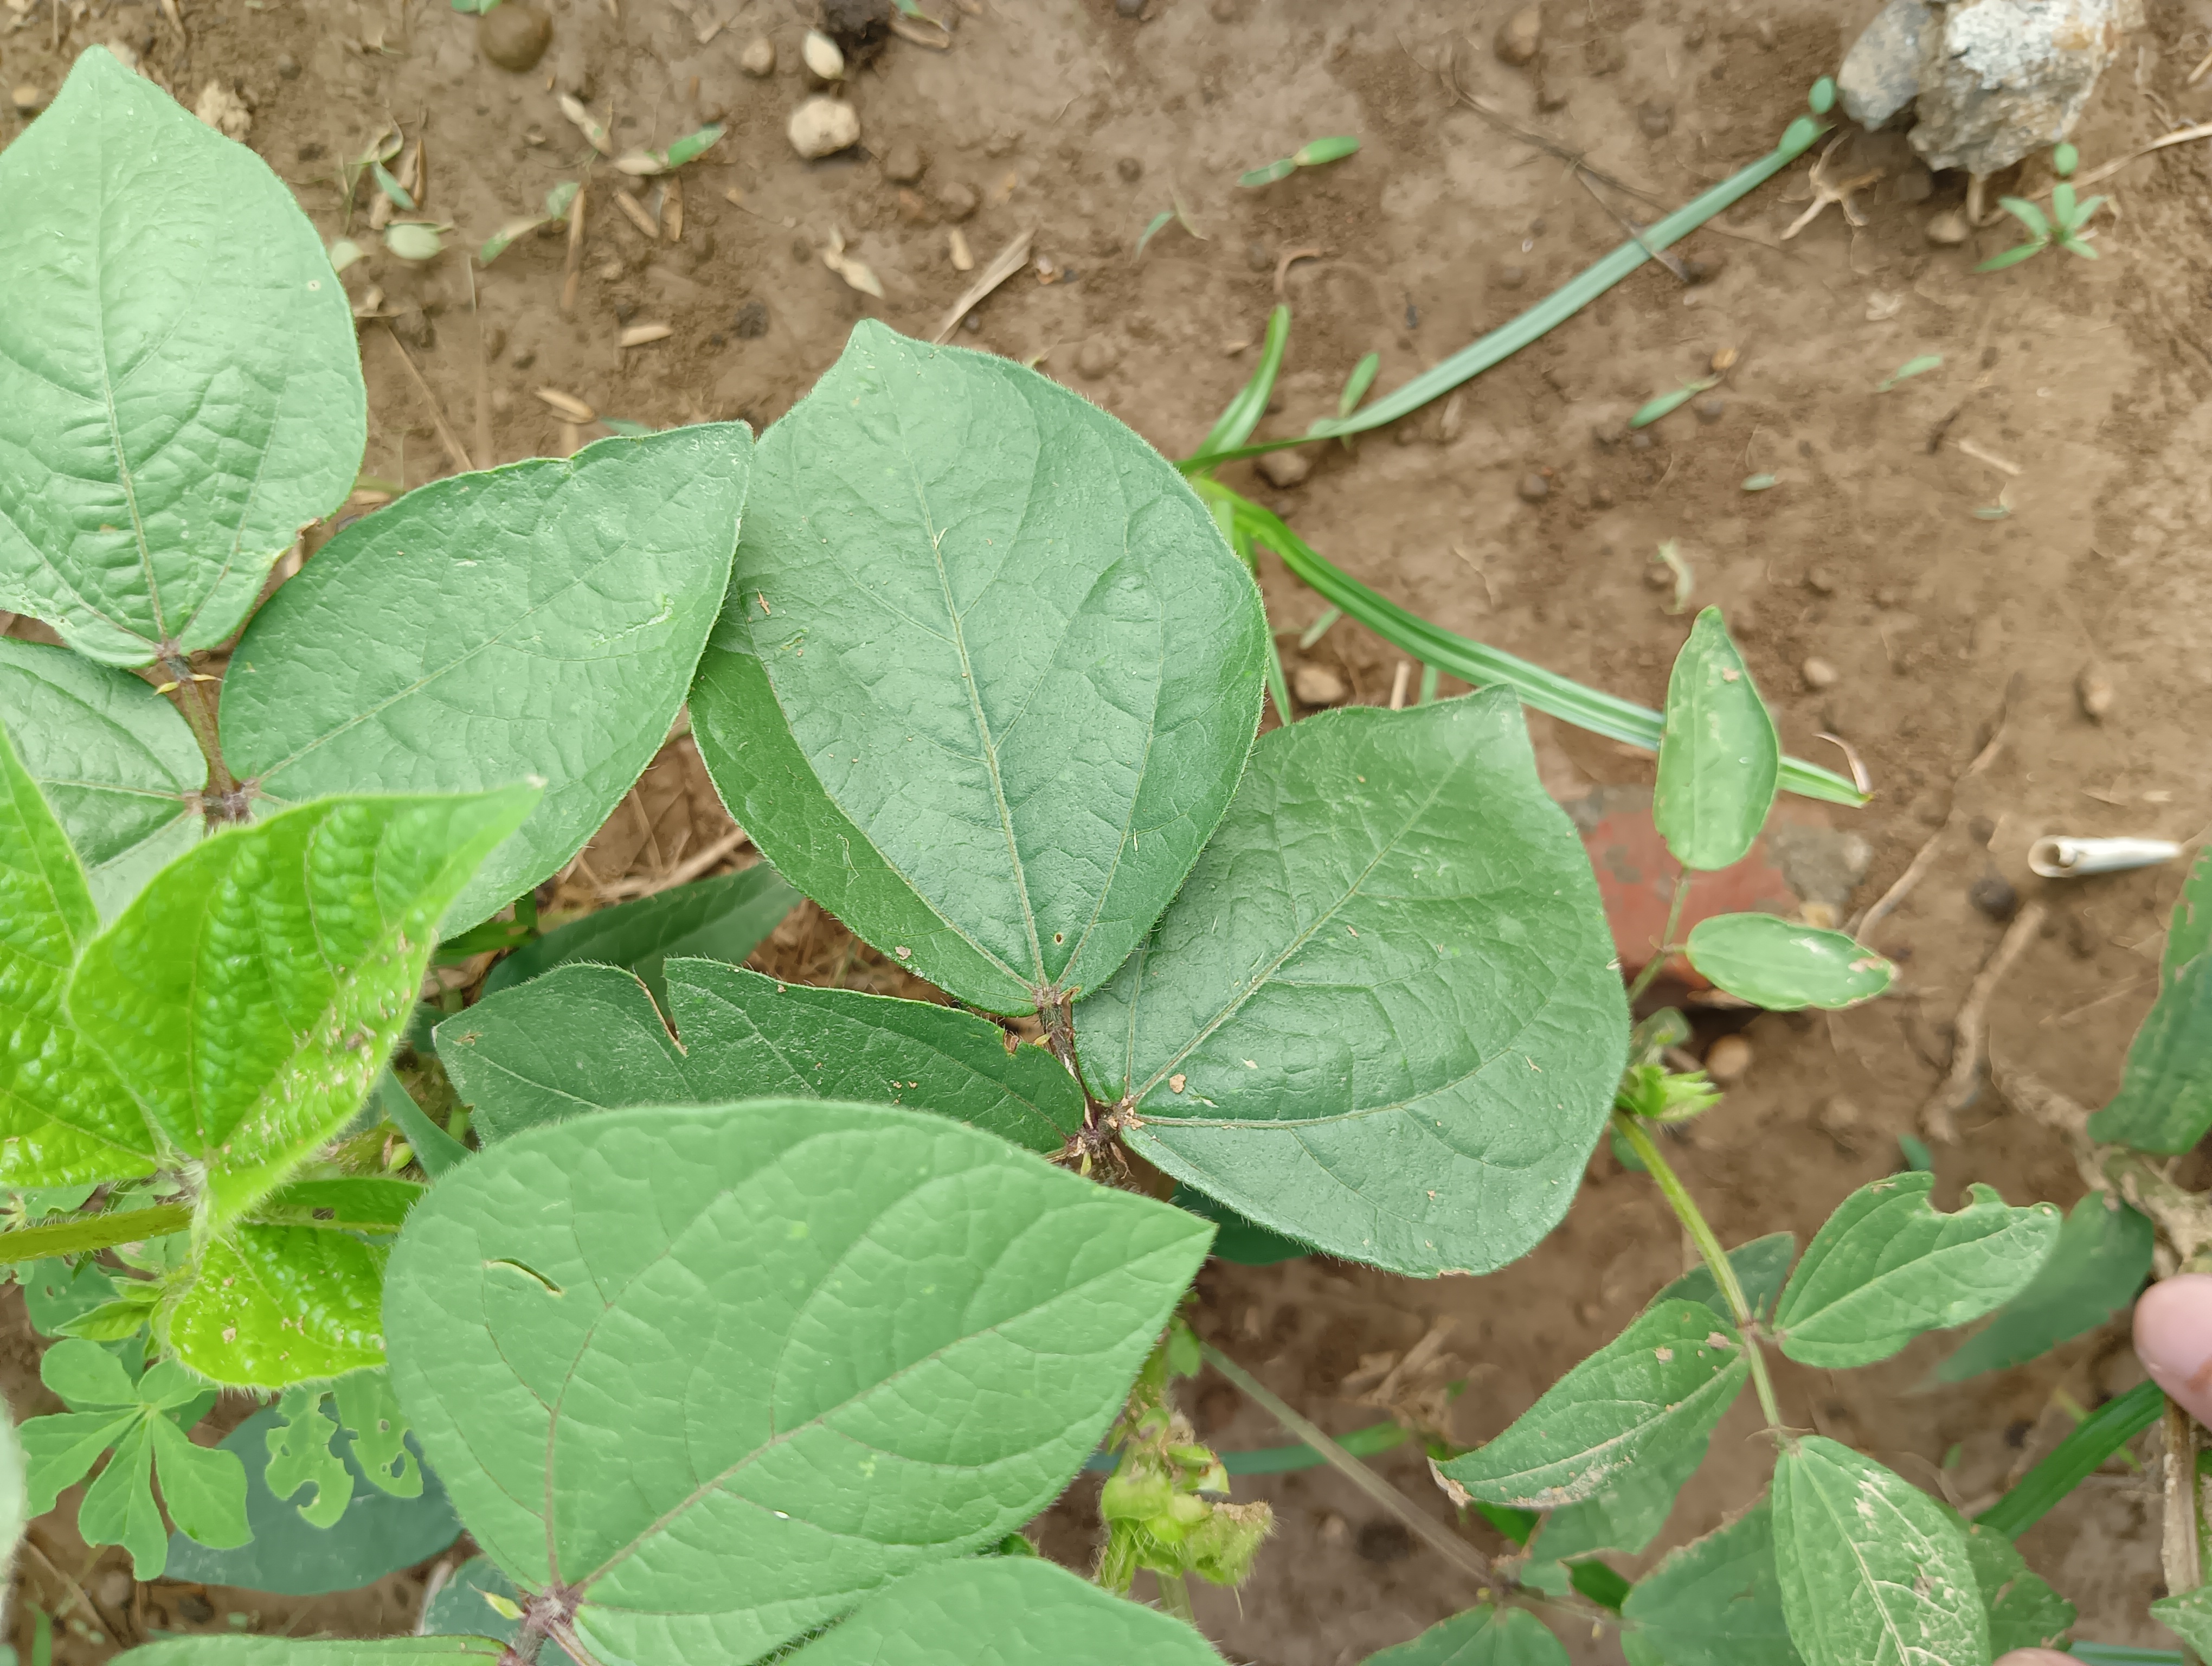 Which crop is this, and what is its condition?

mungbean, healthy
